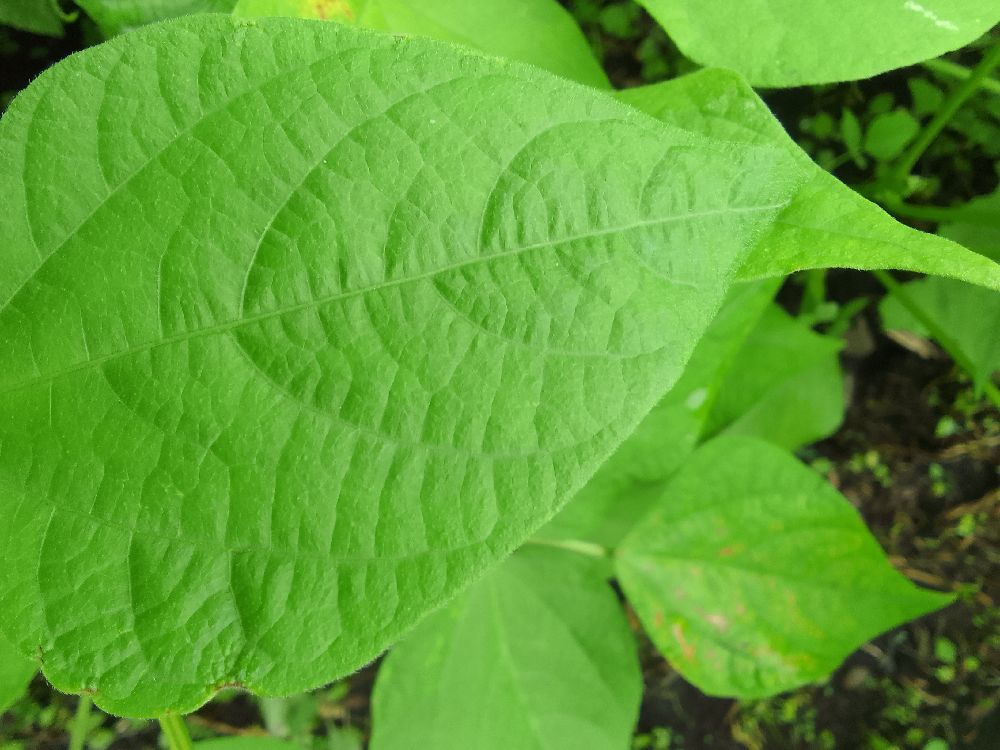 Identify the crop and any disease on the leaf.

common bean, healthy
